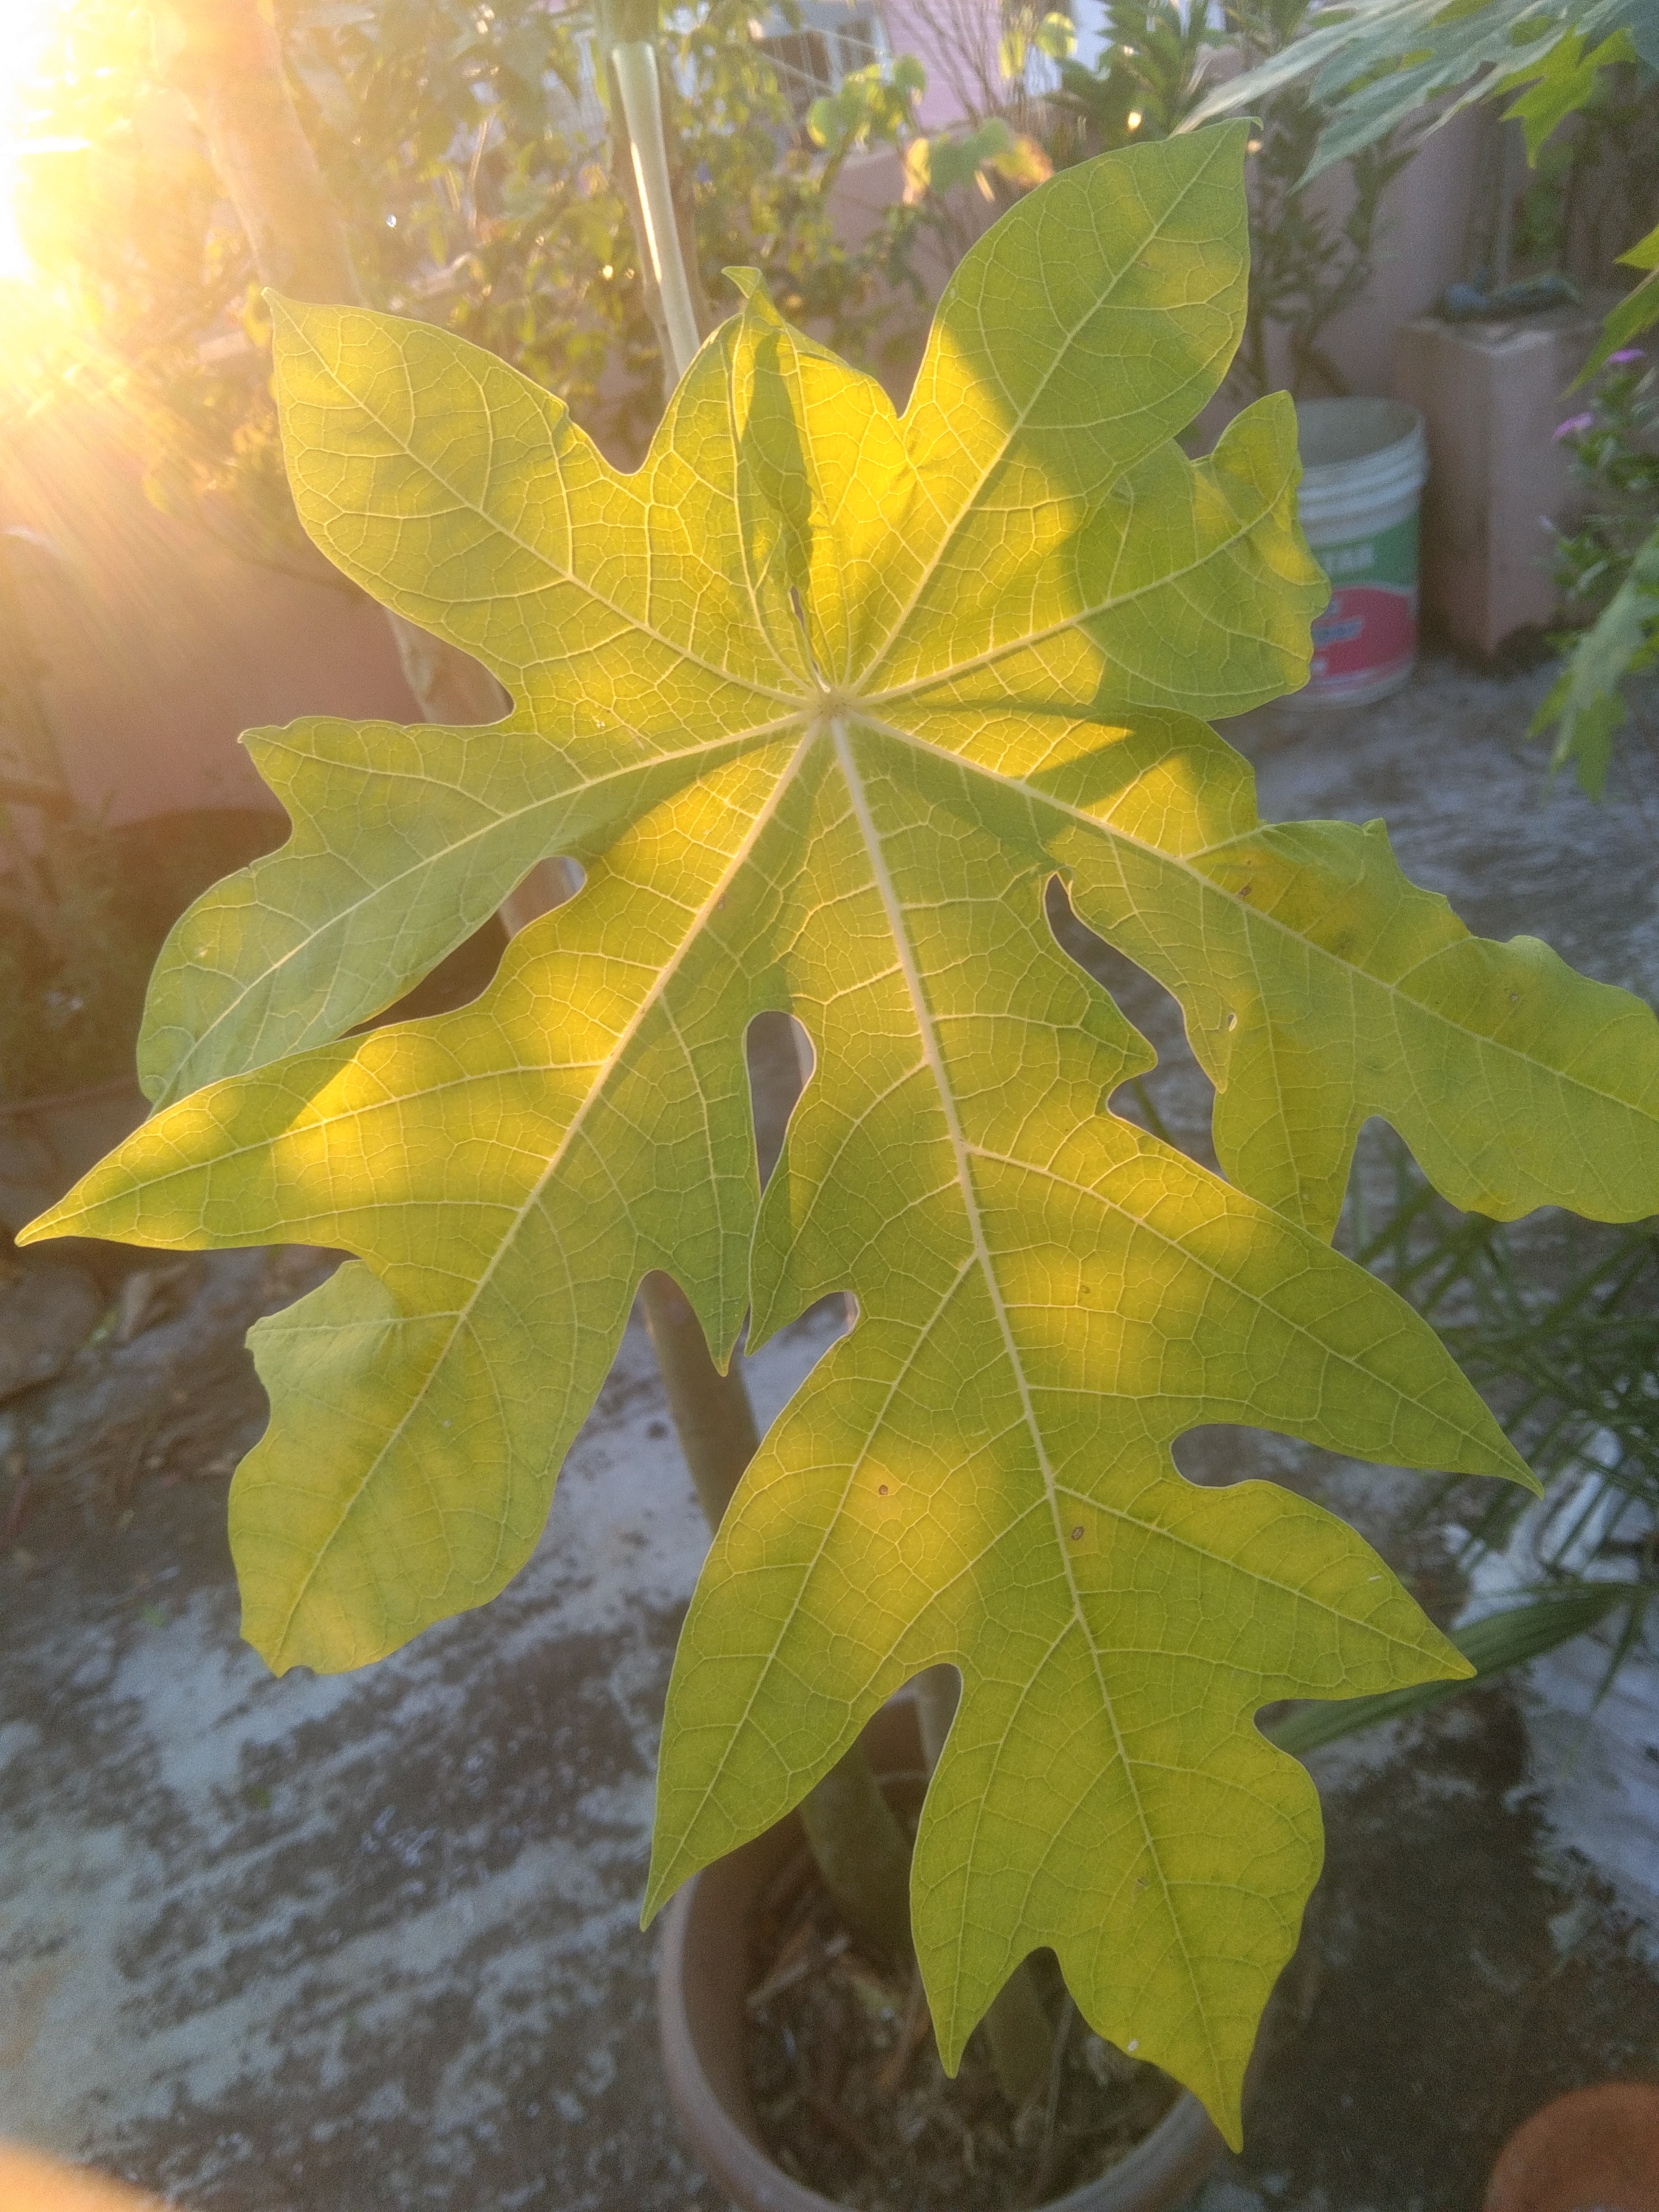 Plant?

papaya
